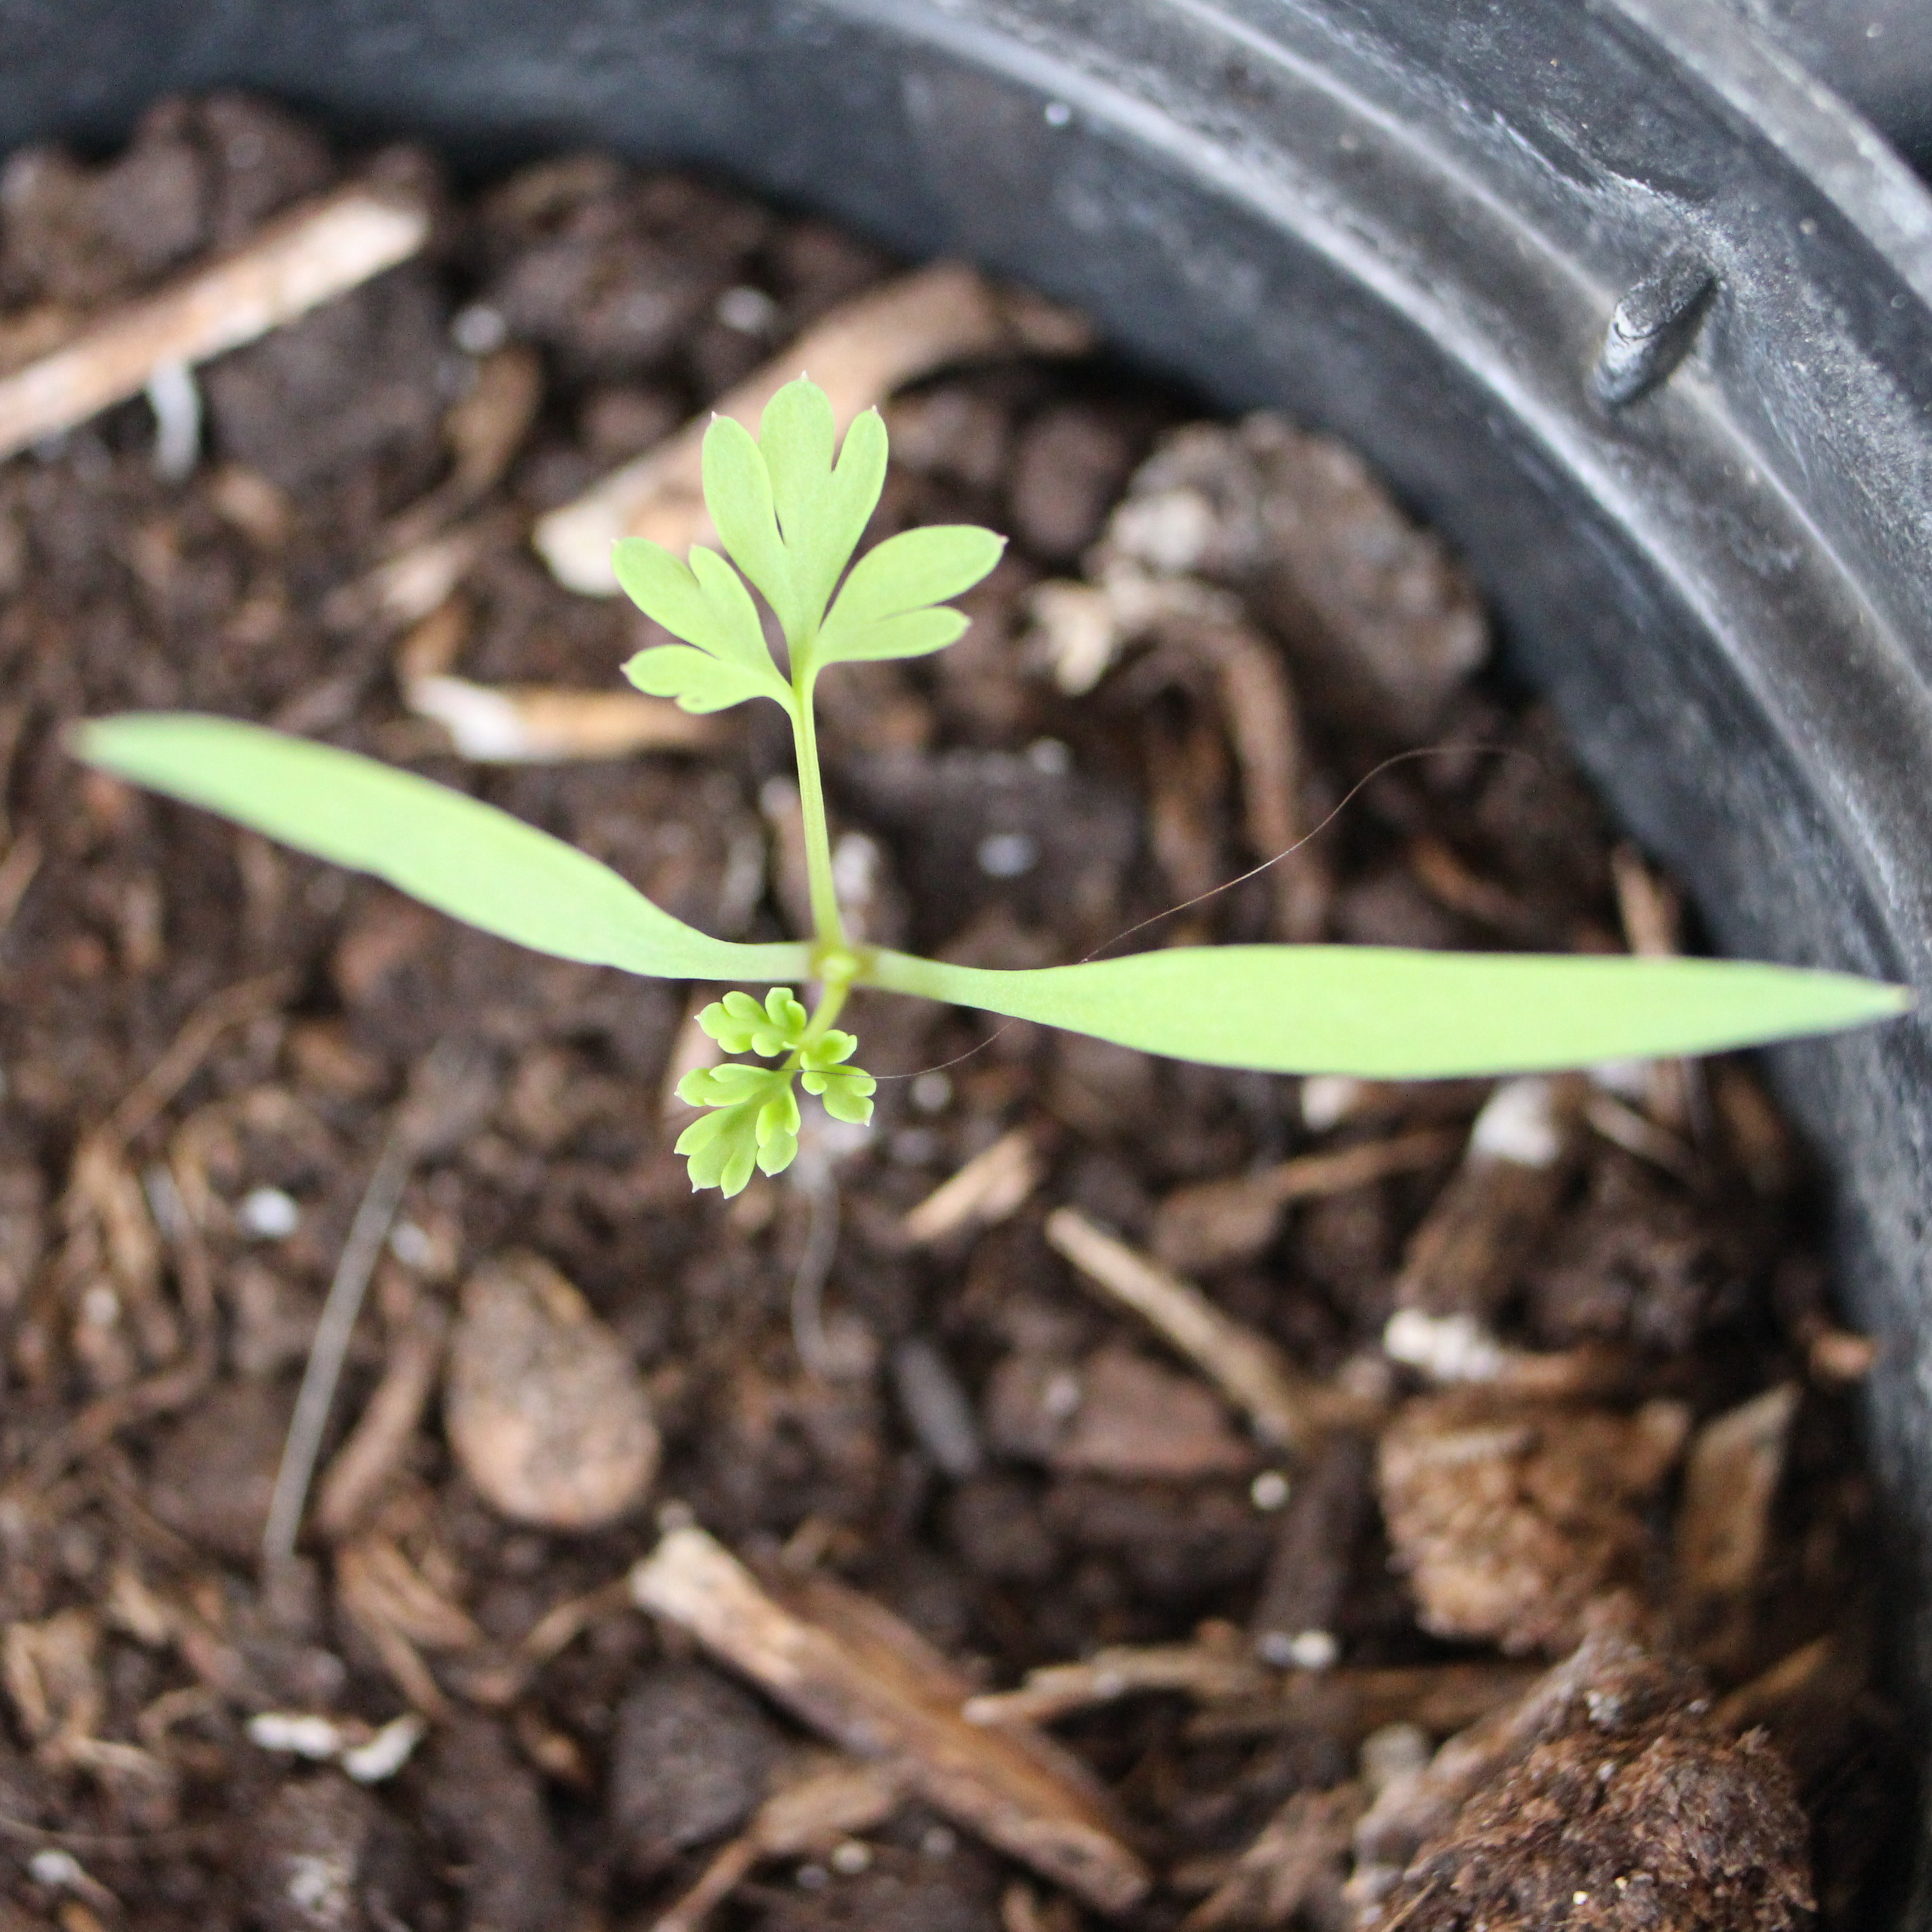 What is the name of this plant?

Fumaria officinalis
